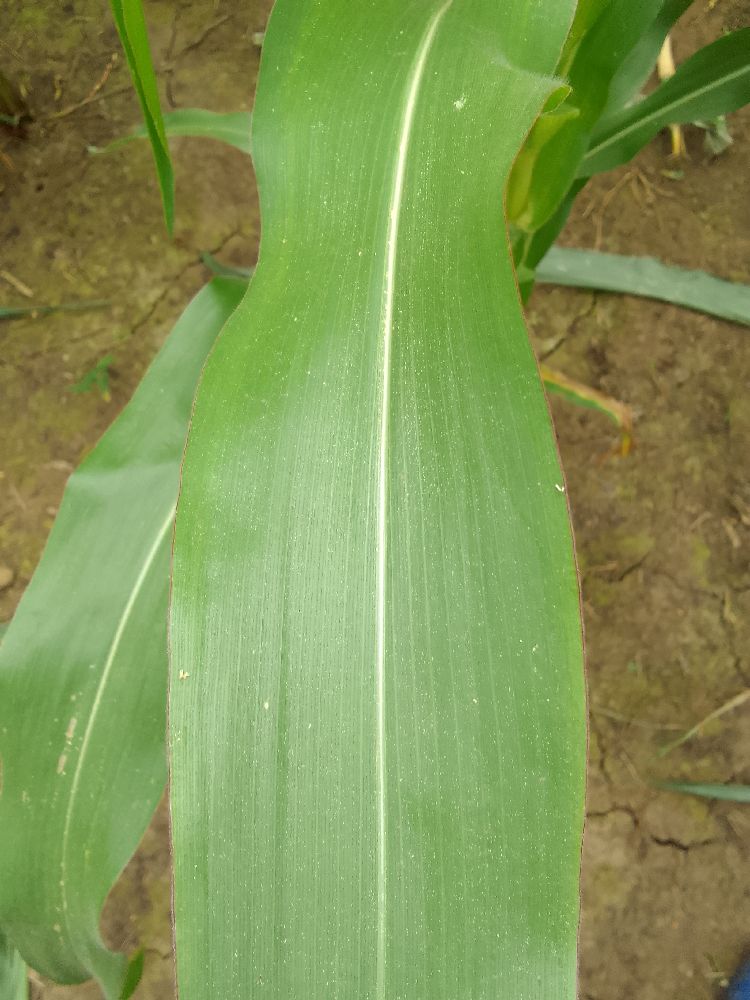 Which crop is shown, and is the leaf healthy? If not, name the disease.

maize, healthy
